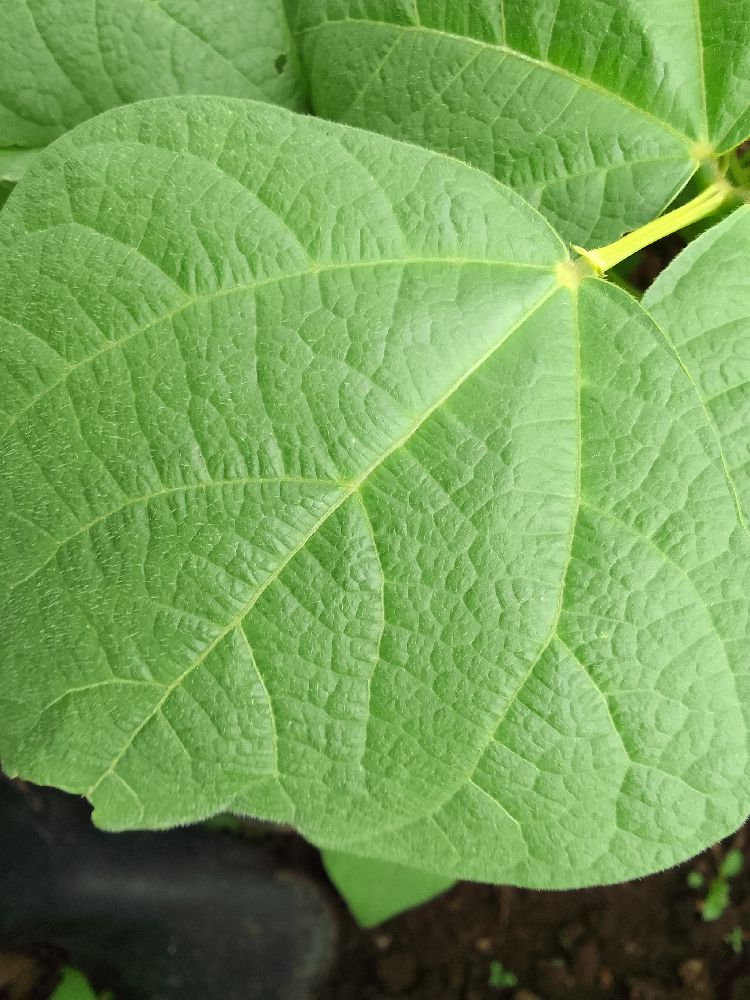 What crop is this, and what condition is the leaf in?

common bean, healthy
